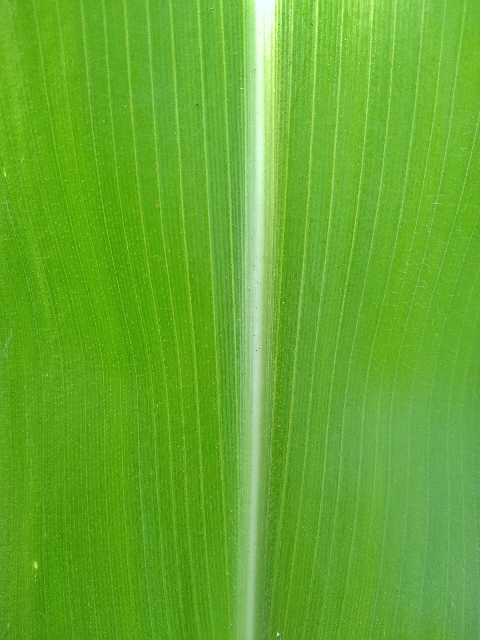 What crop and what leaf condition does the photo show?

maize, healthy
